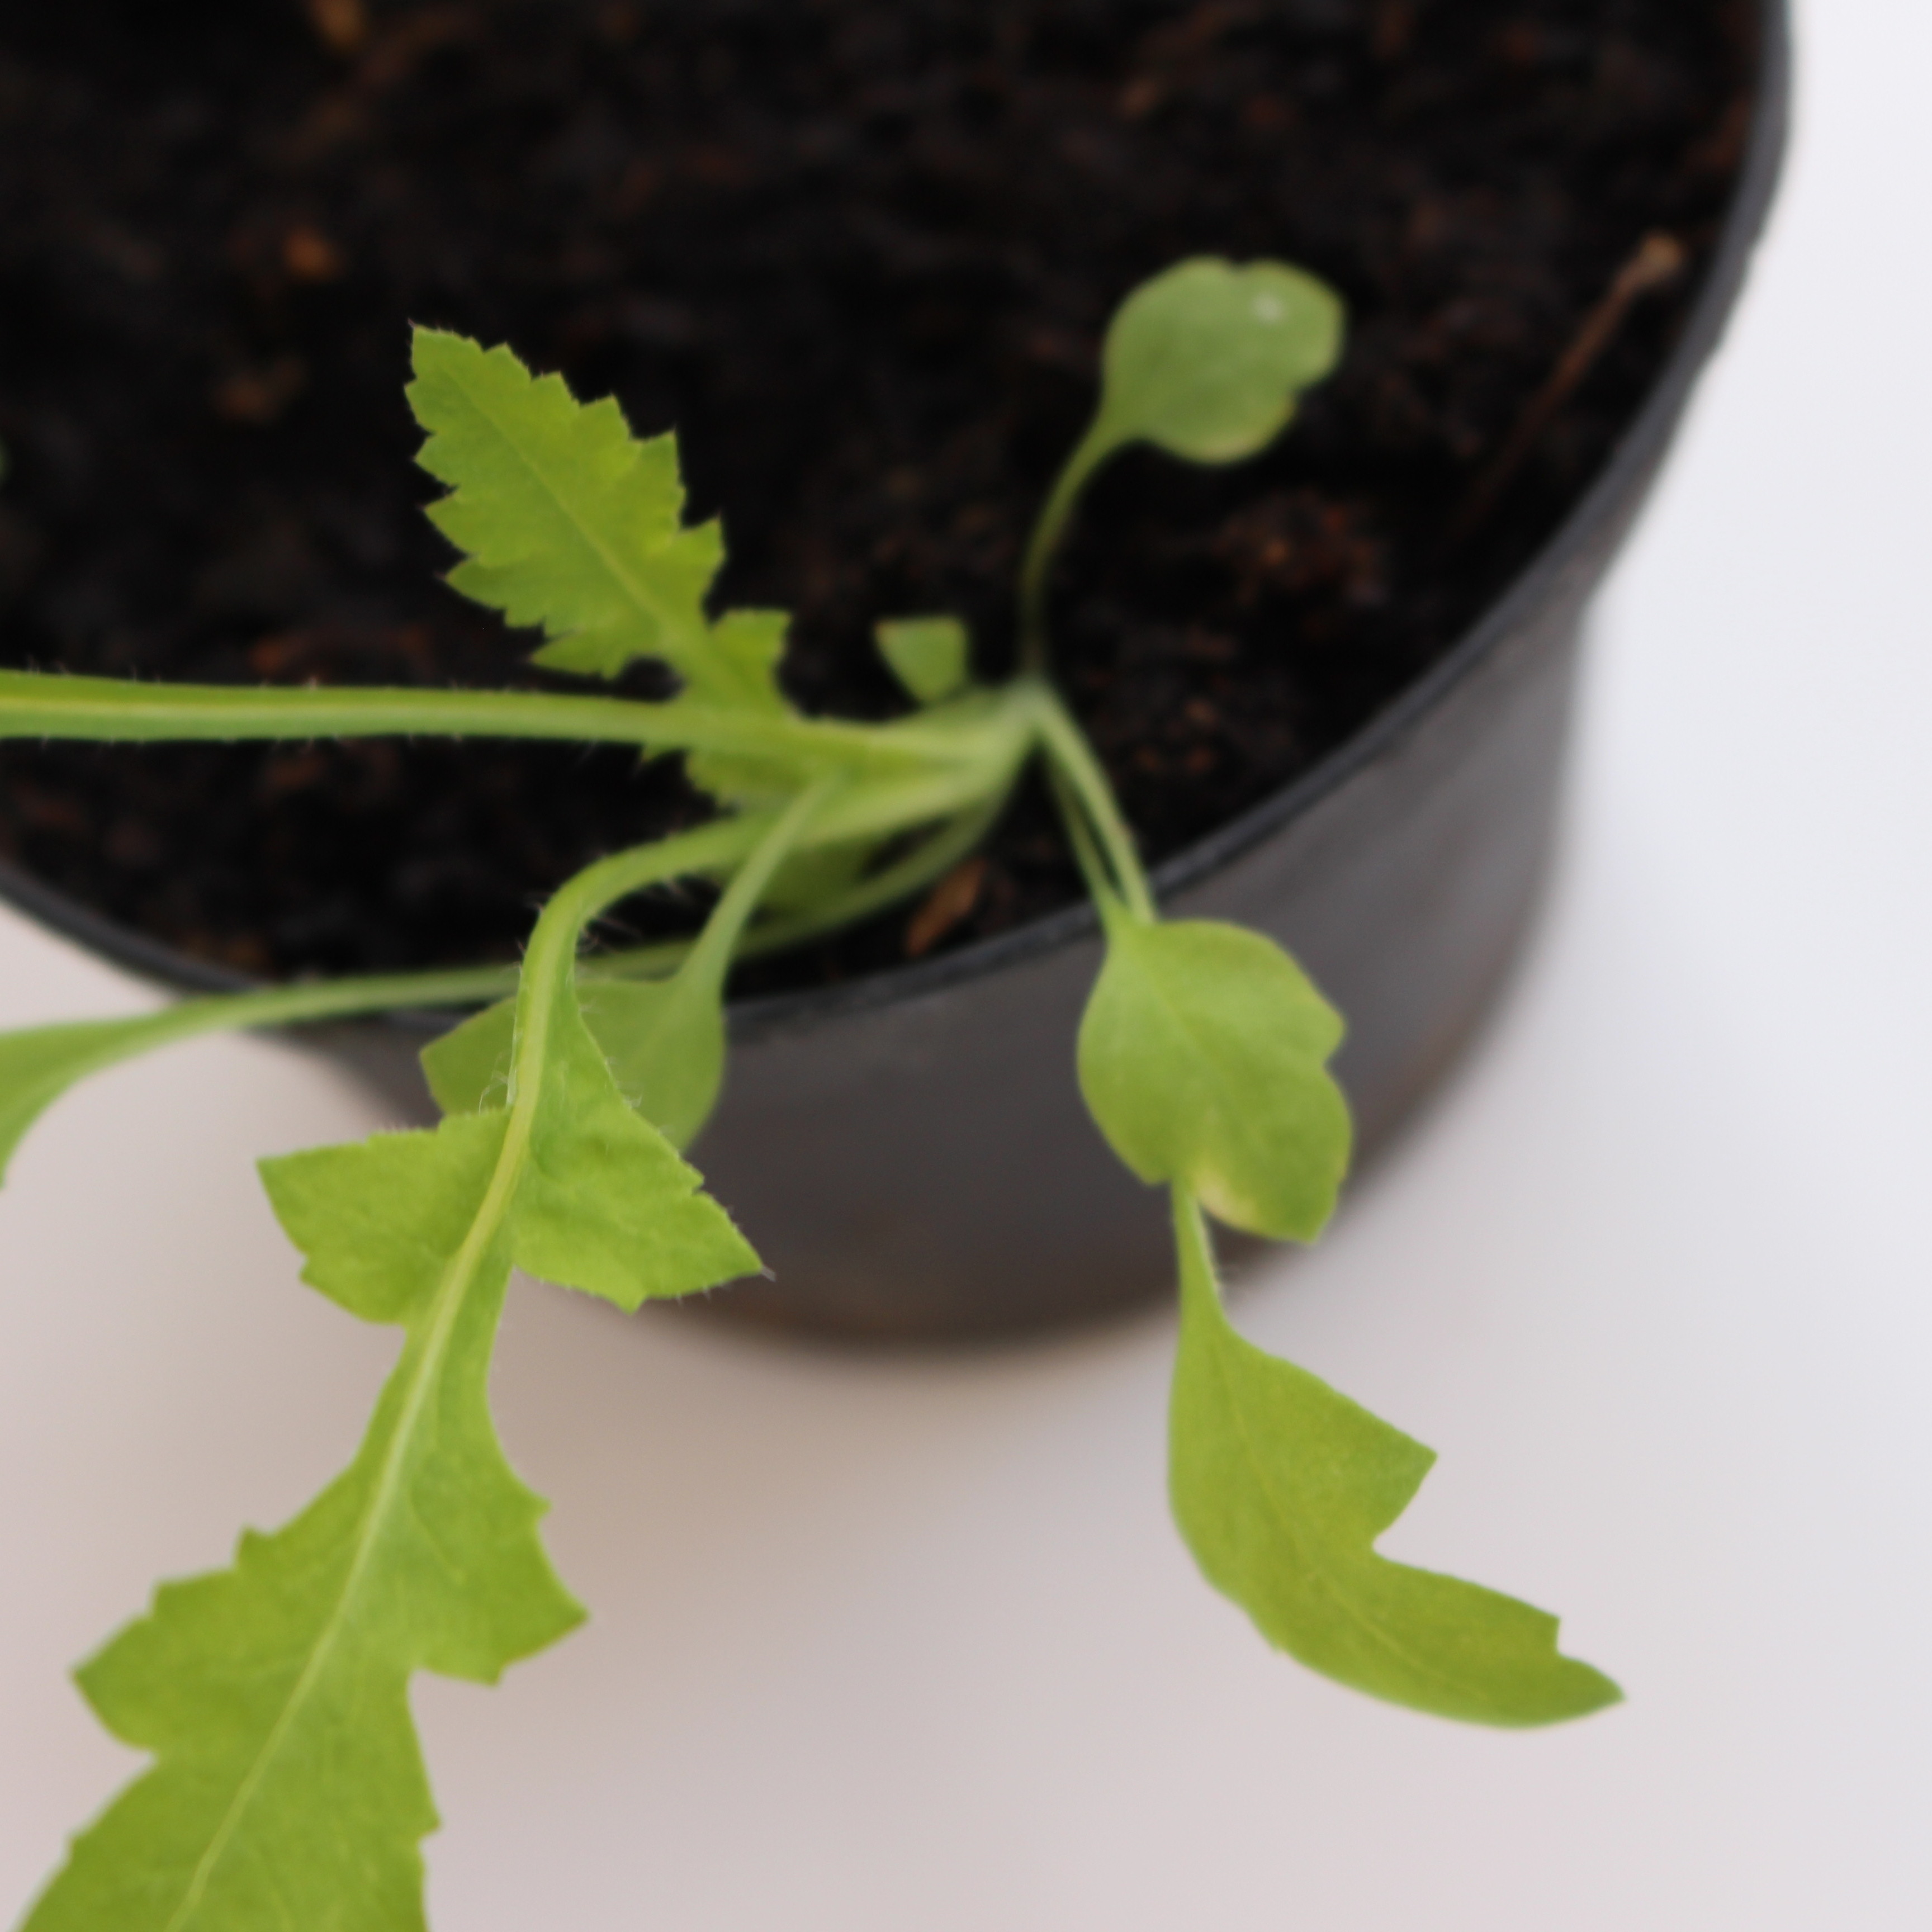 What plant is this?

Papaver rhoeas
